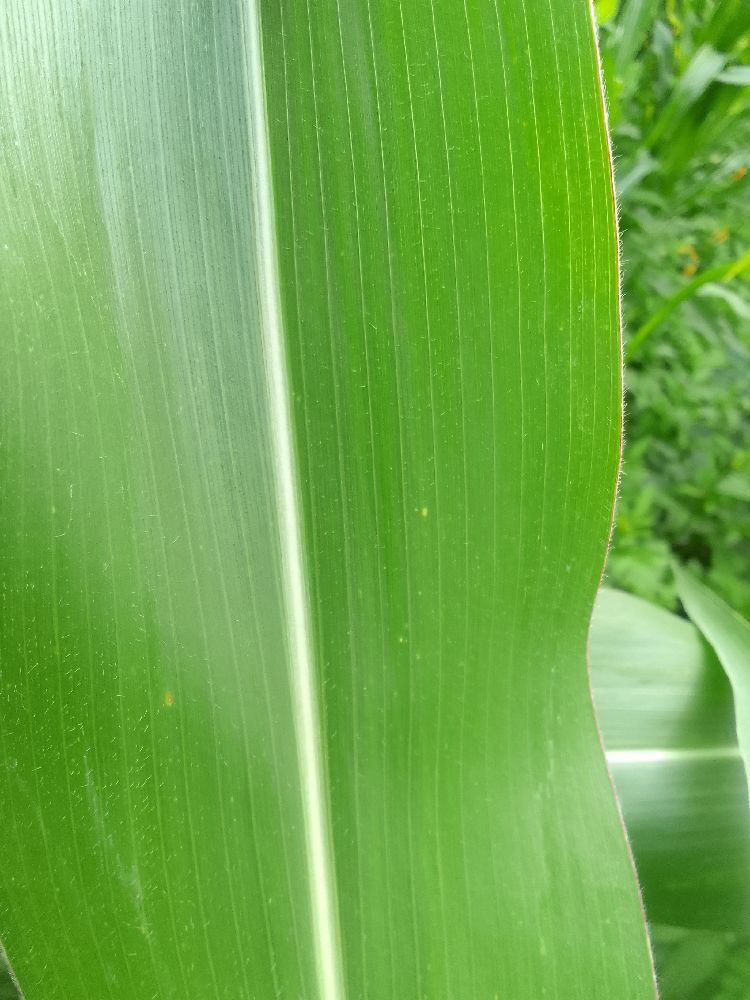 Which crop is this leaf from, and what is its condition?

maize, healthy
